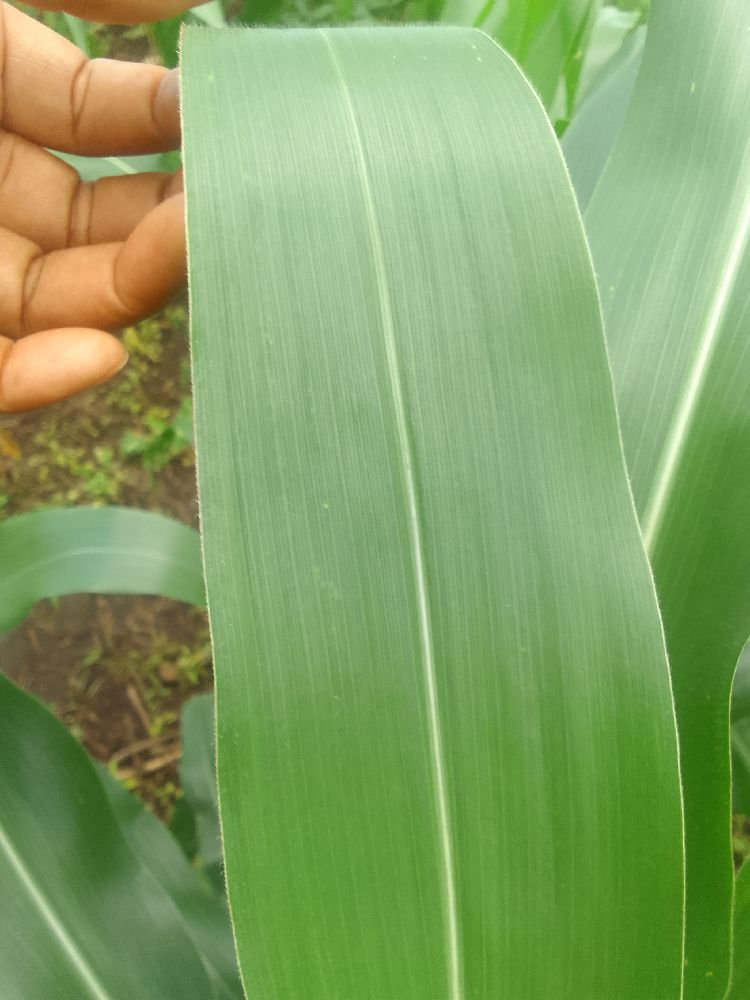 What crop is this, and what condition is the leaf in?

maize, healthy
